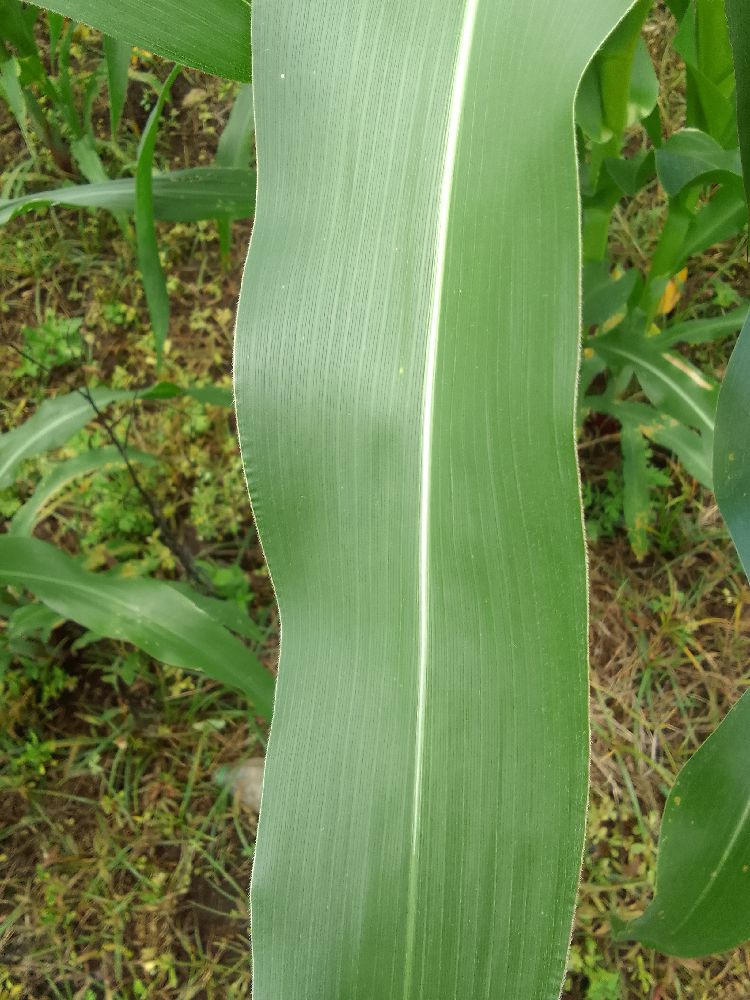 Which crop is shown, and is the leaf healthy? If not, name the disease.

maize, healthy
